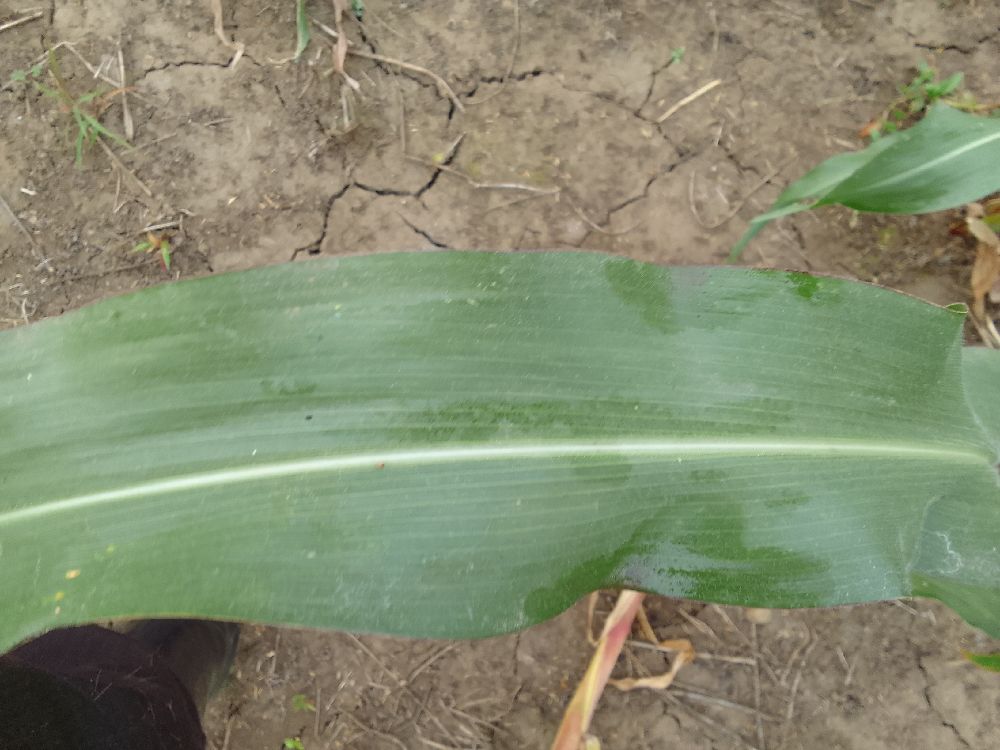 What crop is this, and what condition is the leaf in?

maize, healthy
